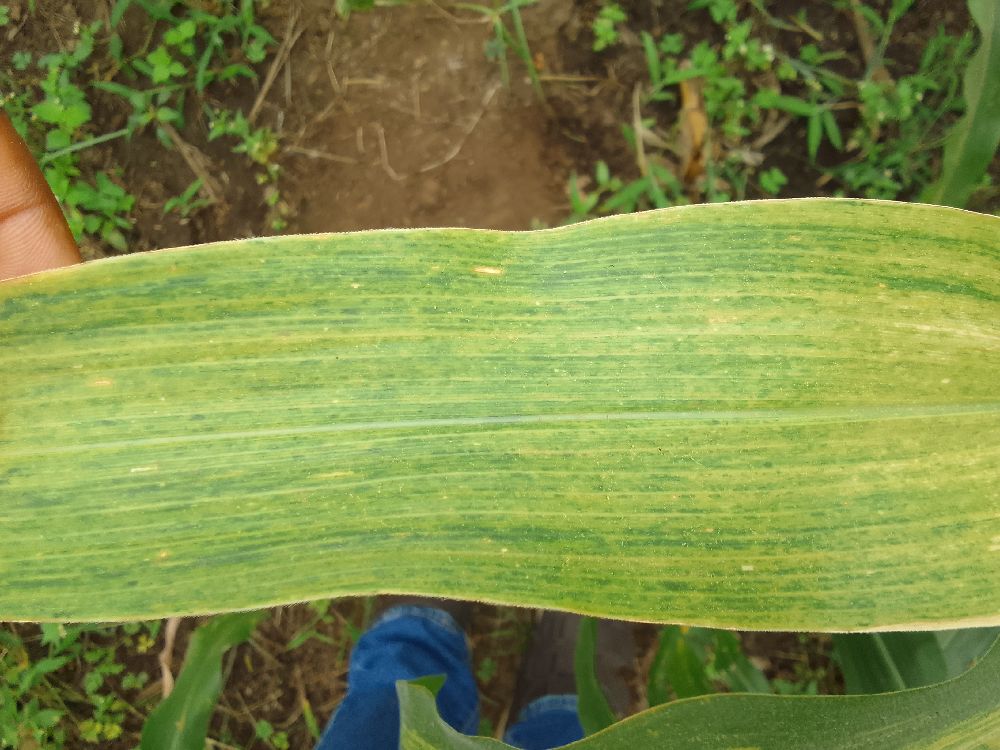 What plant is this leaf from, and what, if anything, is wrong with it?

maize, maize lethal necrosis
